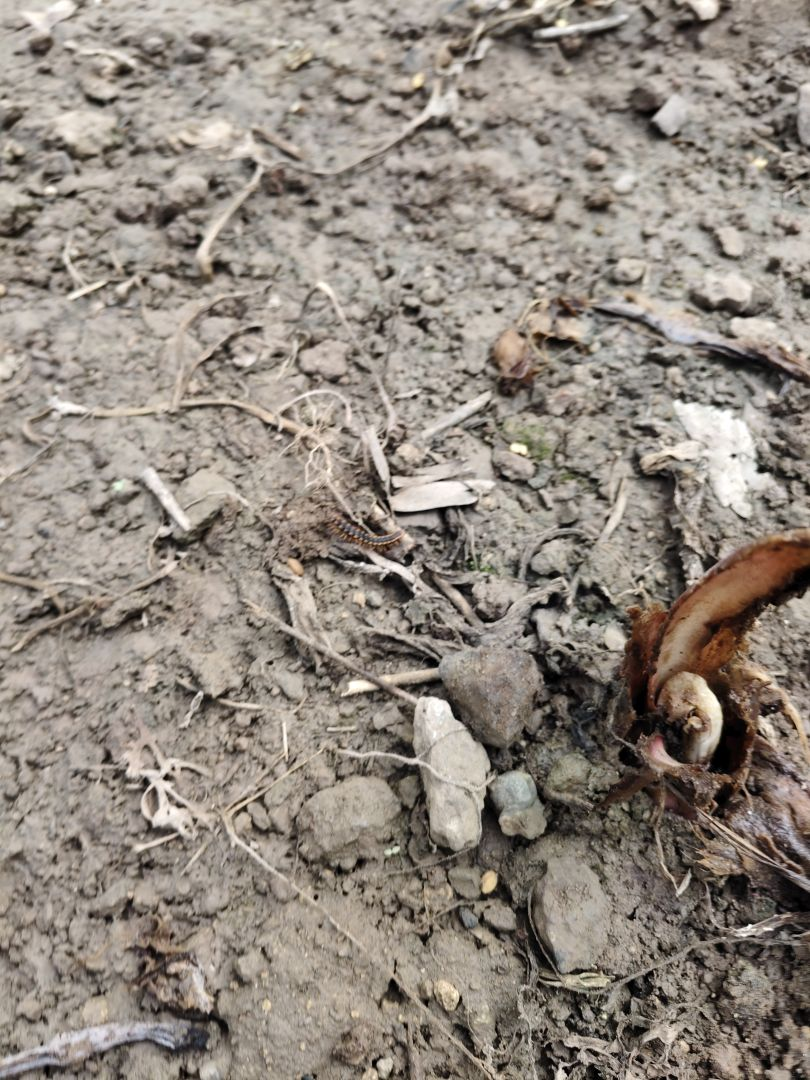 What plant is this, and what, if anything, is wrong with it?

taro, root rot
